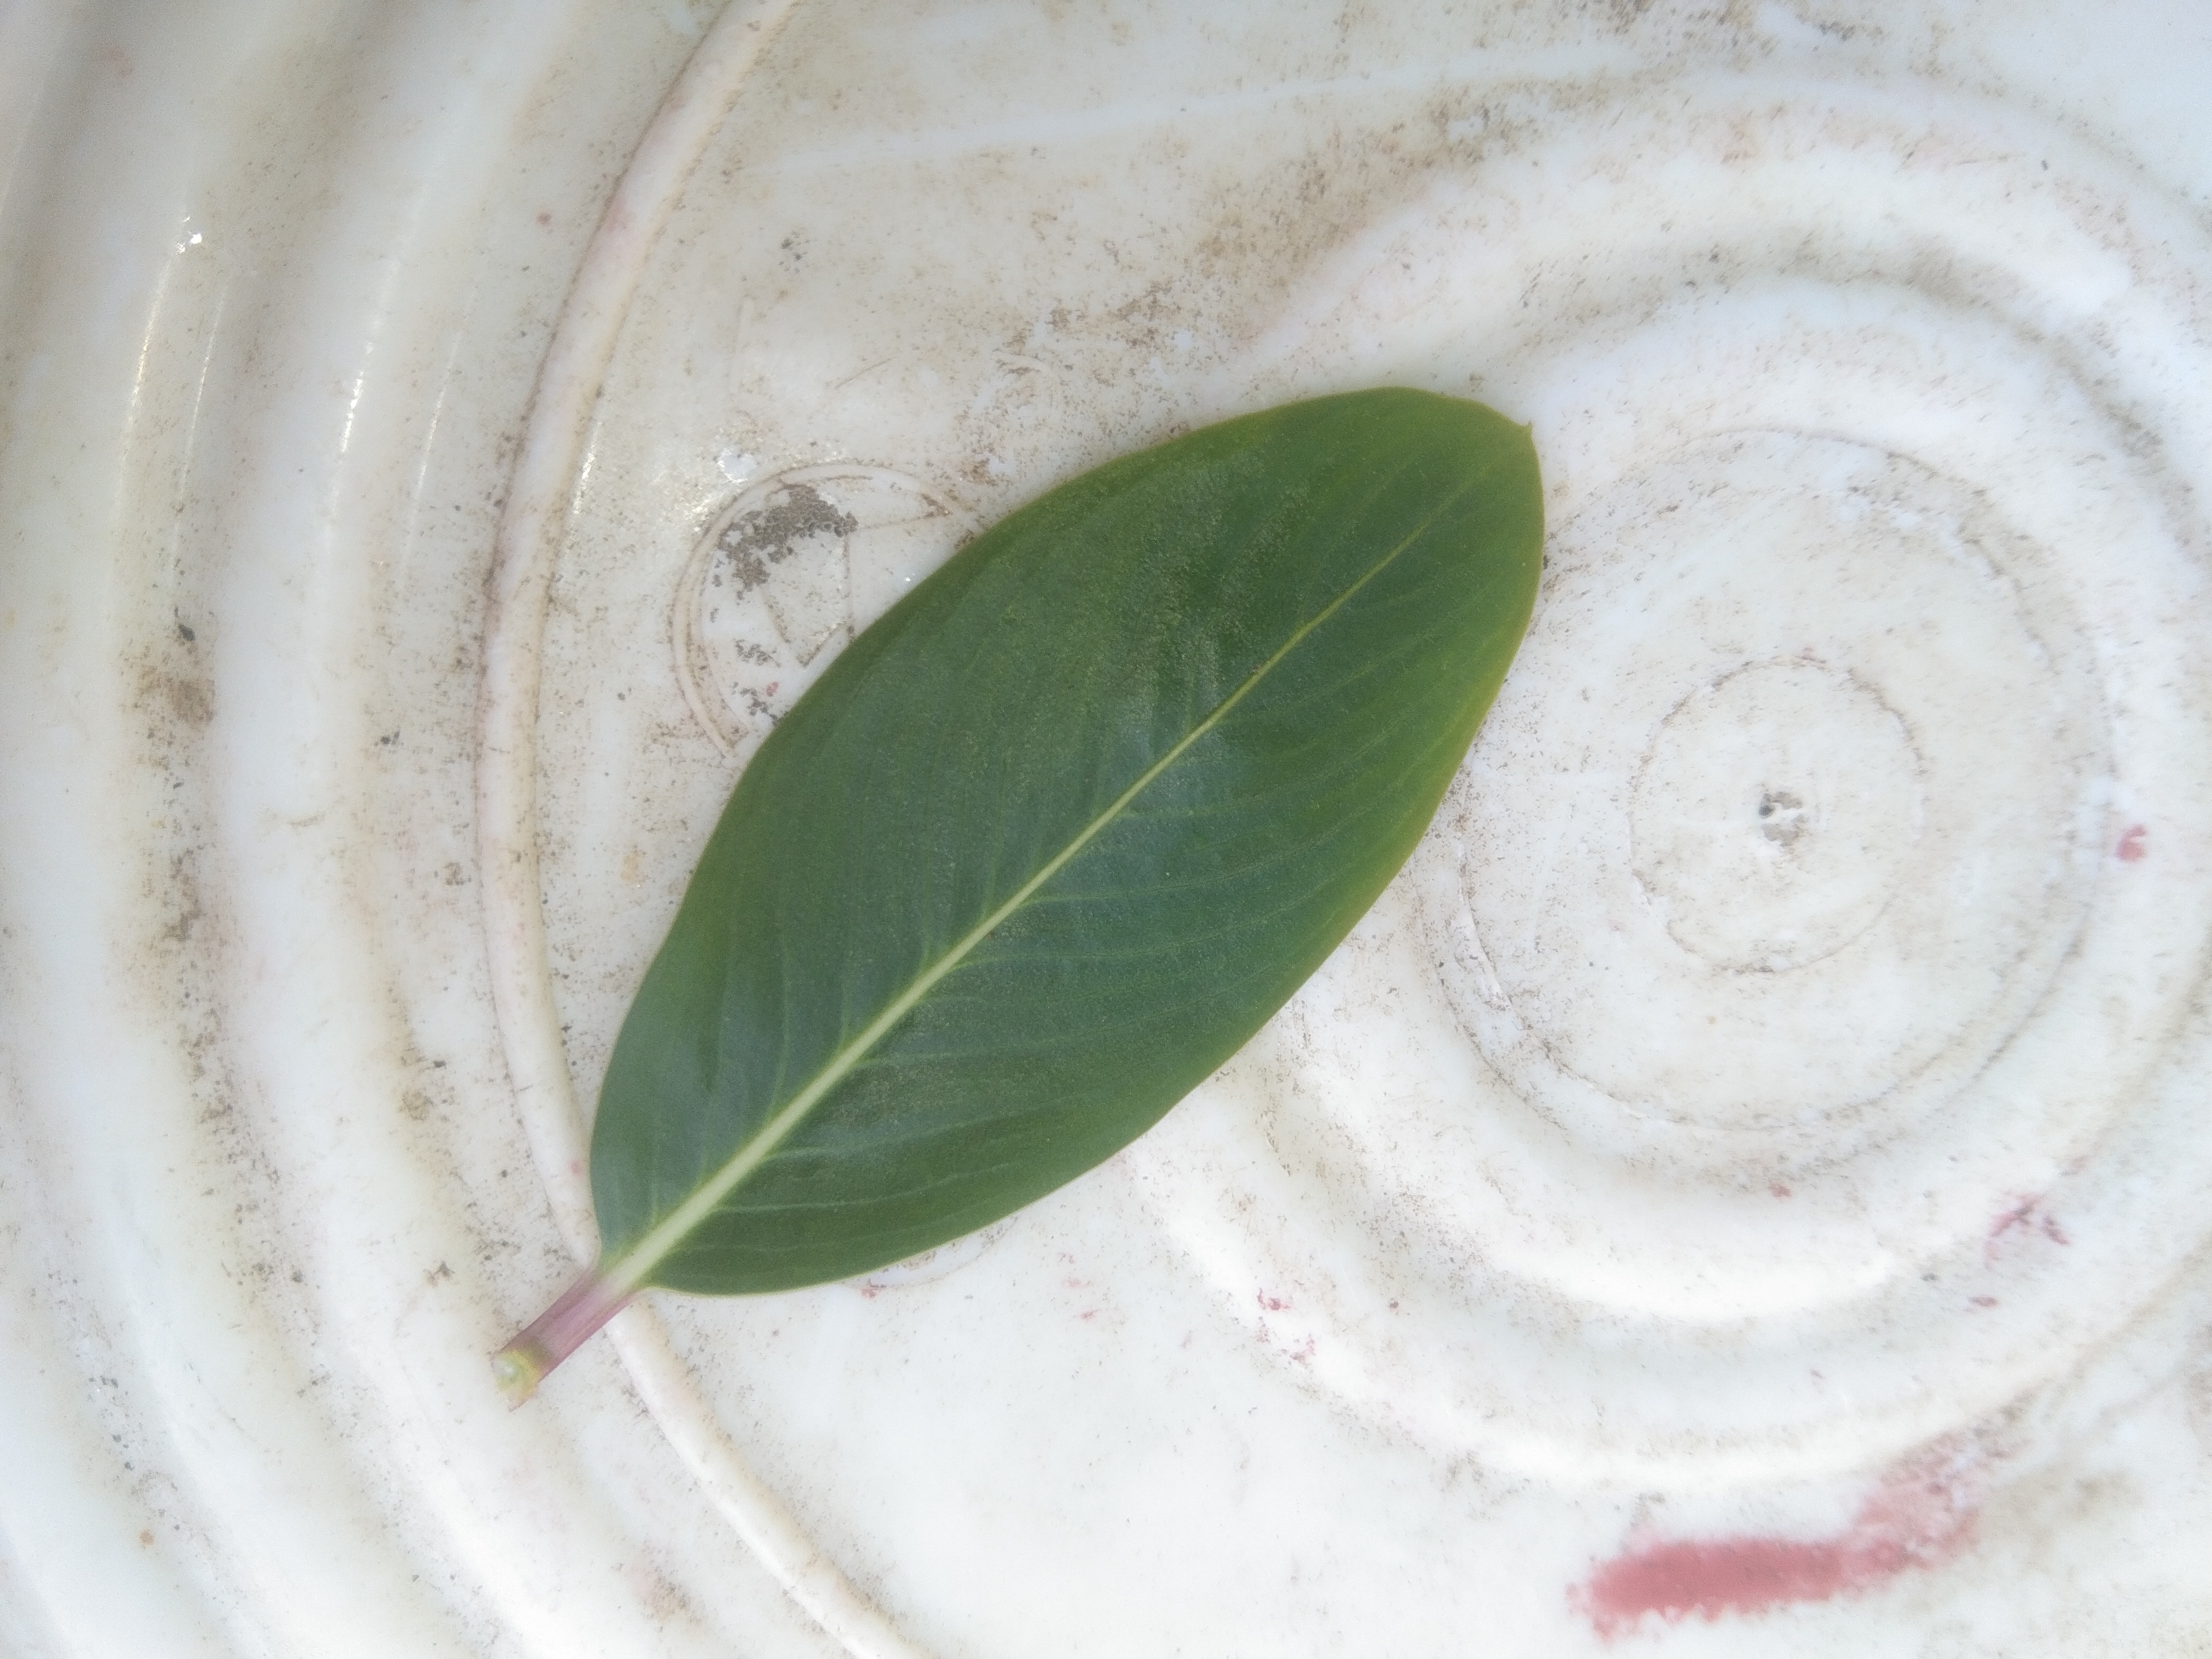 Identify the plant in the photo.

rose periwinkle
